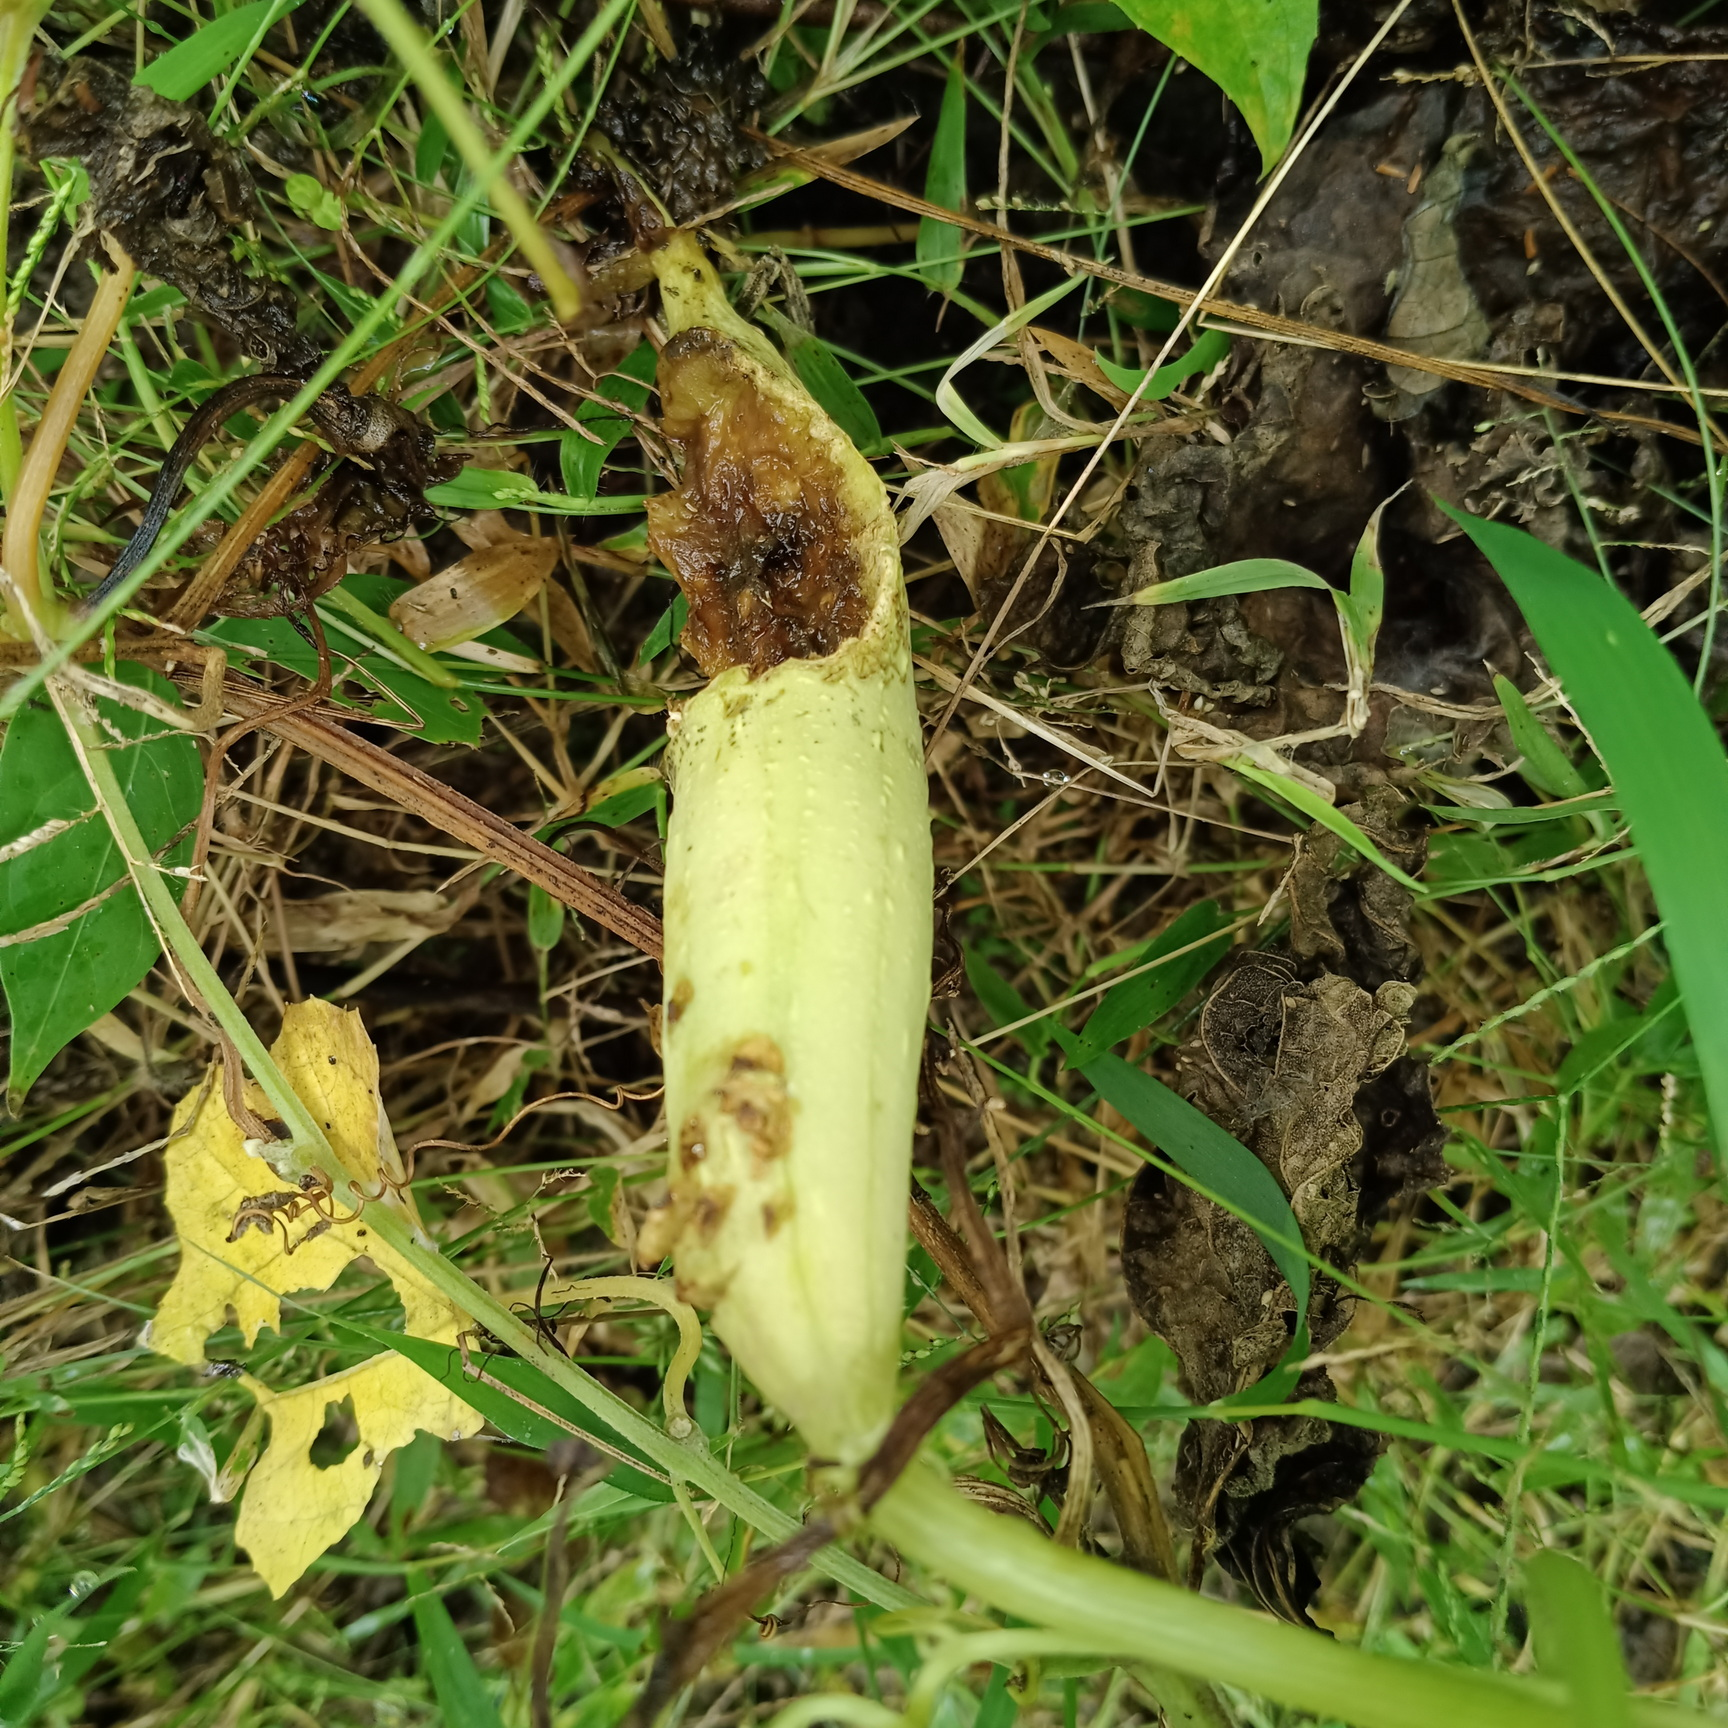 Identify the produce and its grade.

luffa, faulty
